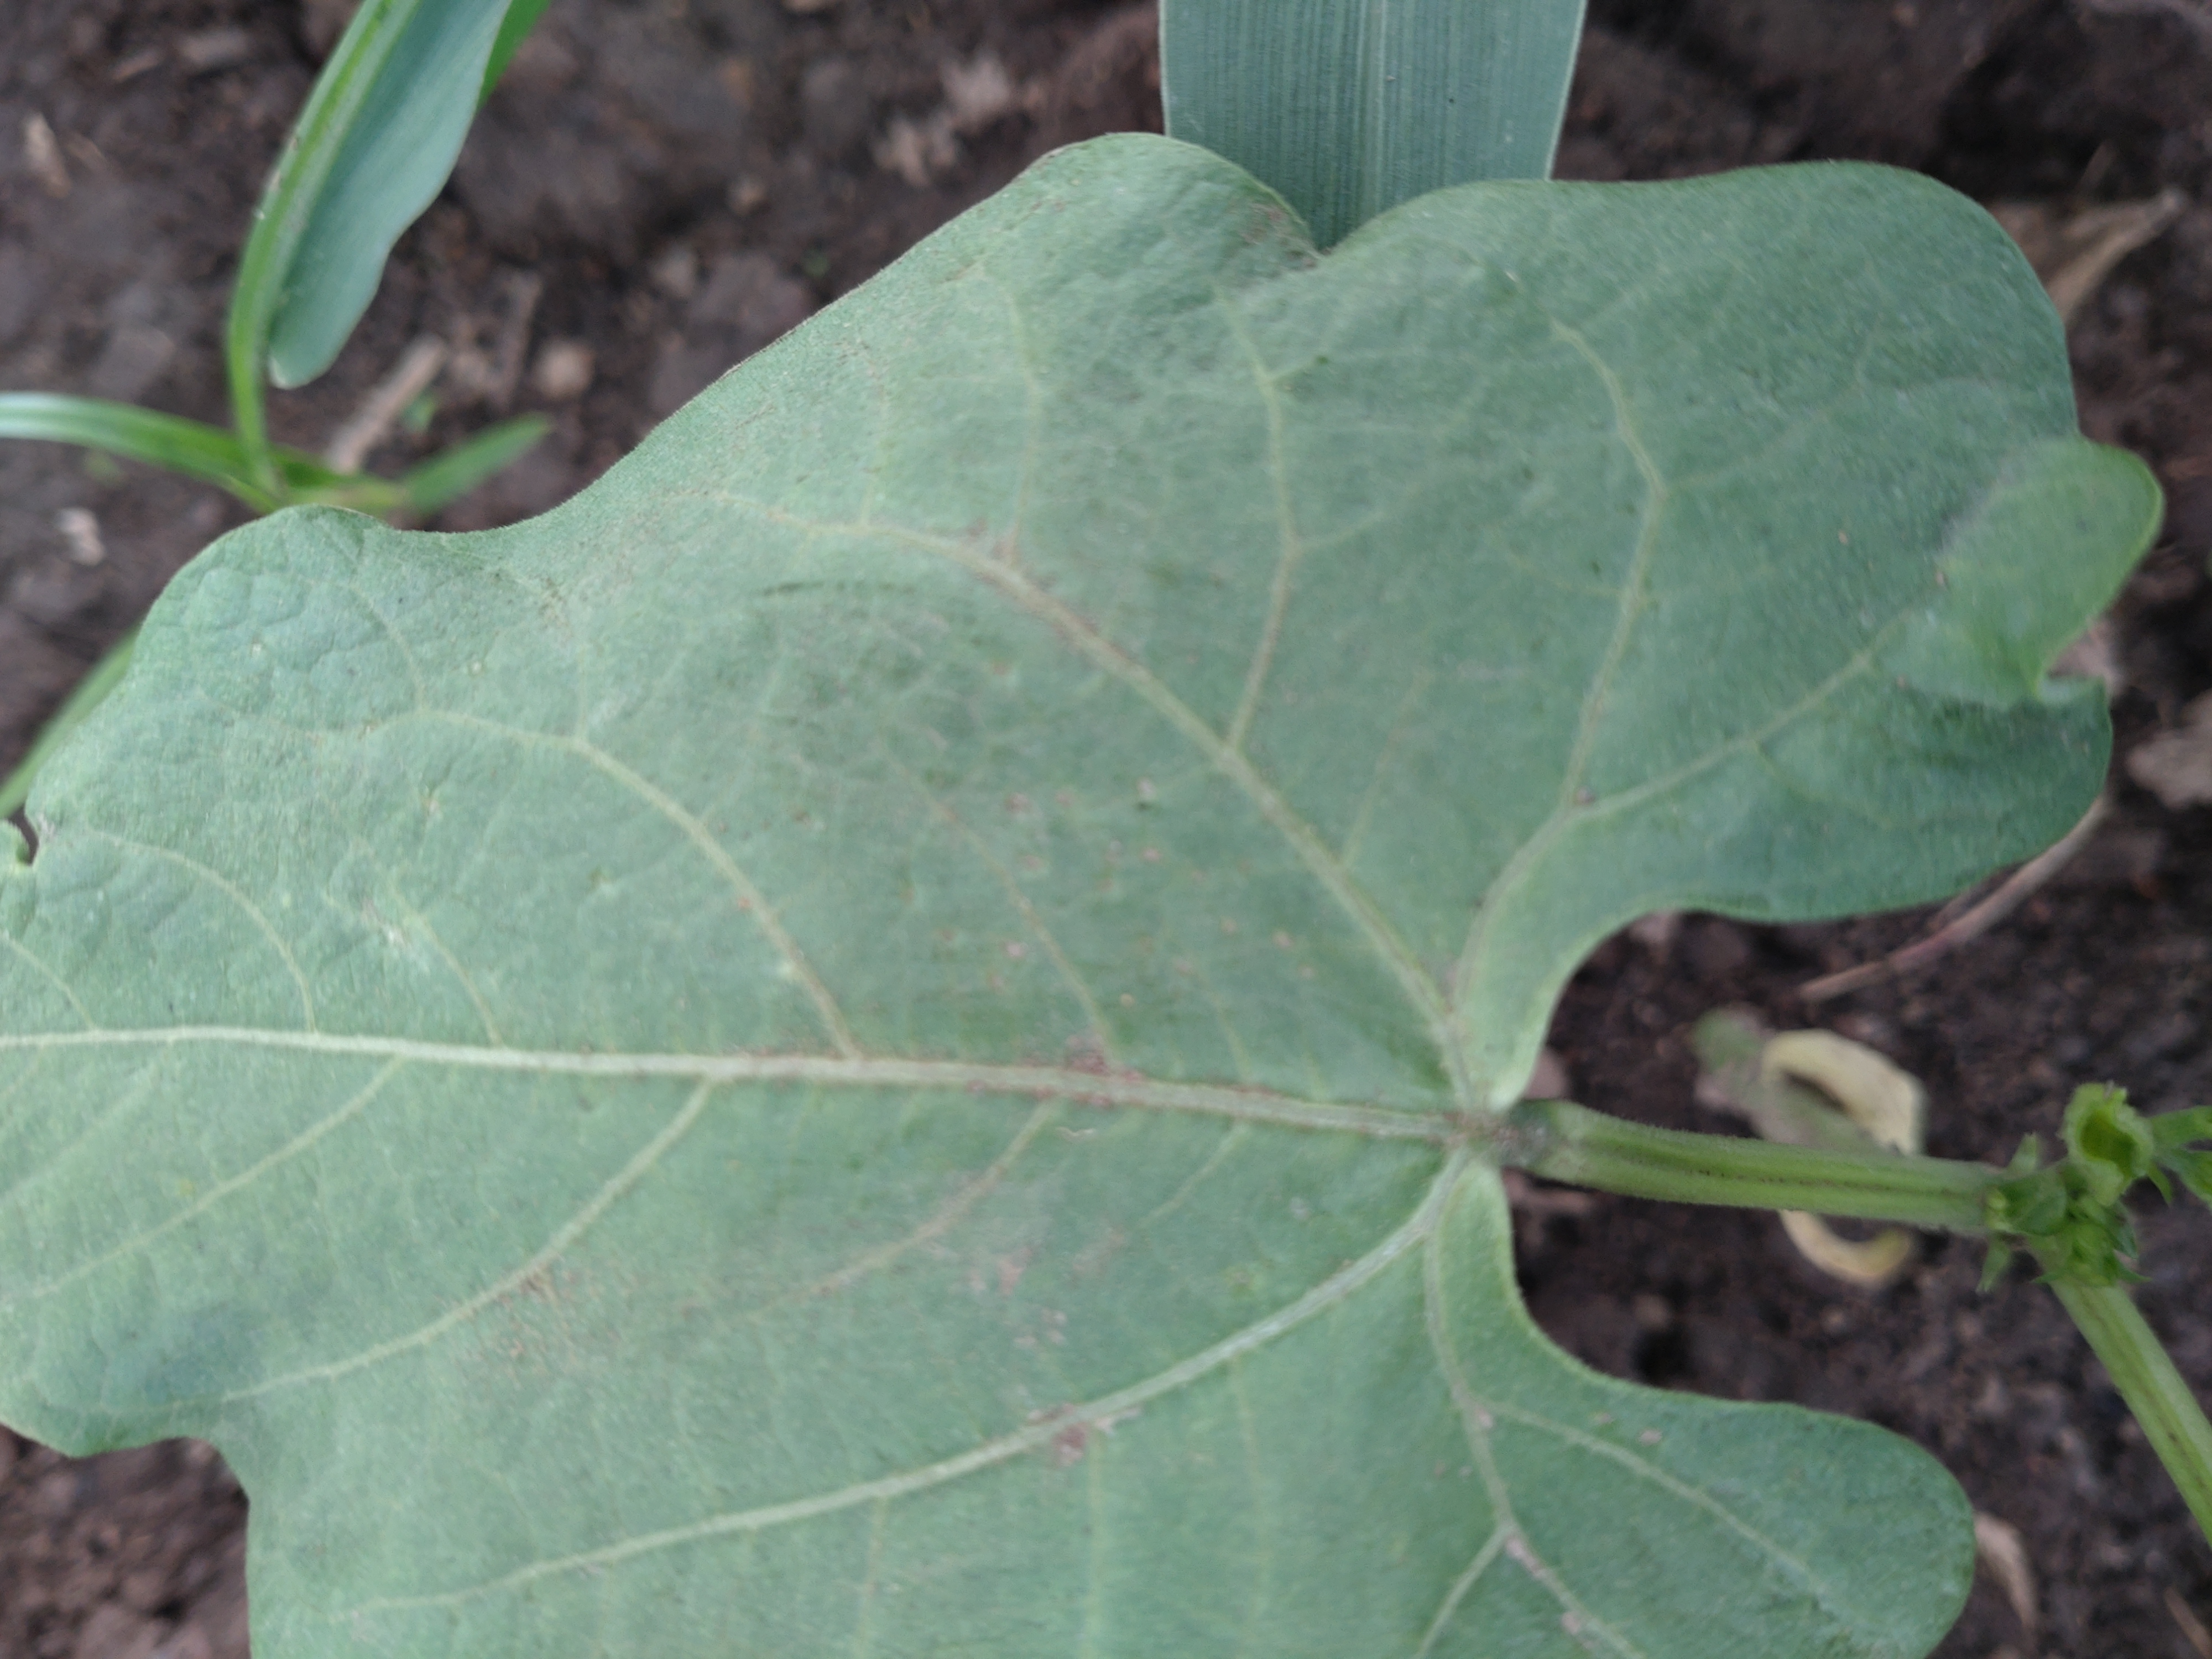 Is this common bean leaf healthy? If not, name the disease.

healthy
